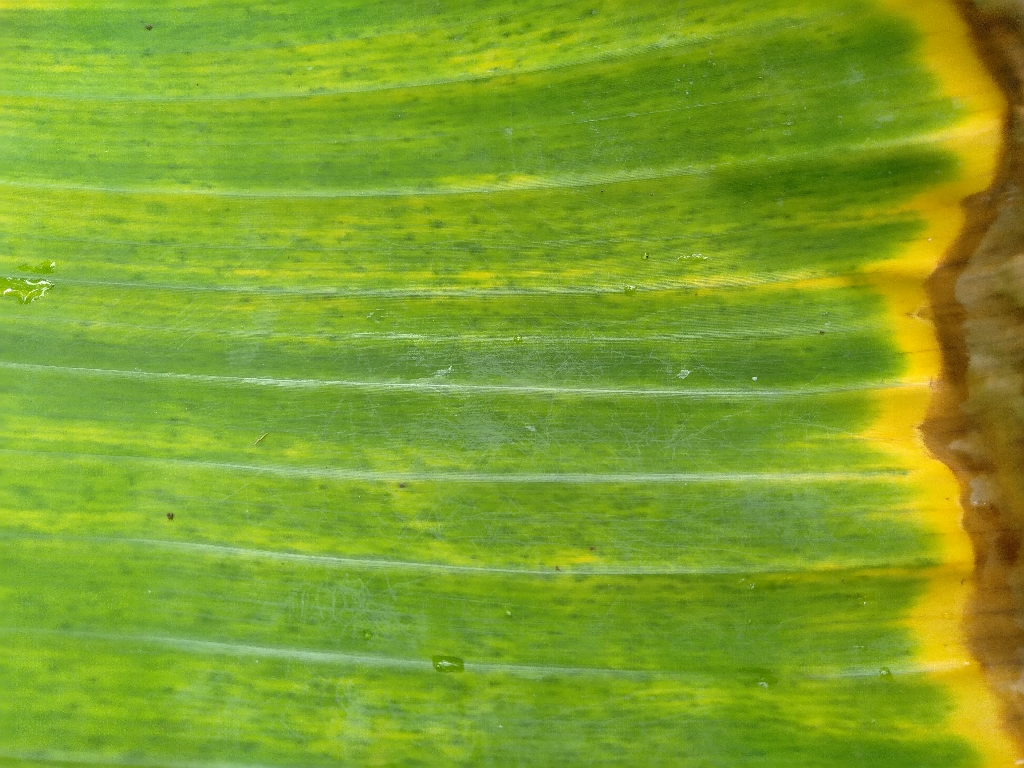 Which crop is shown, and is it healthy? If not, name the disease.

banana, fusarium wilt race 1
